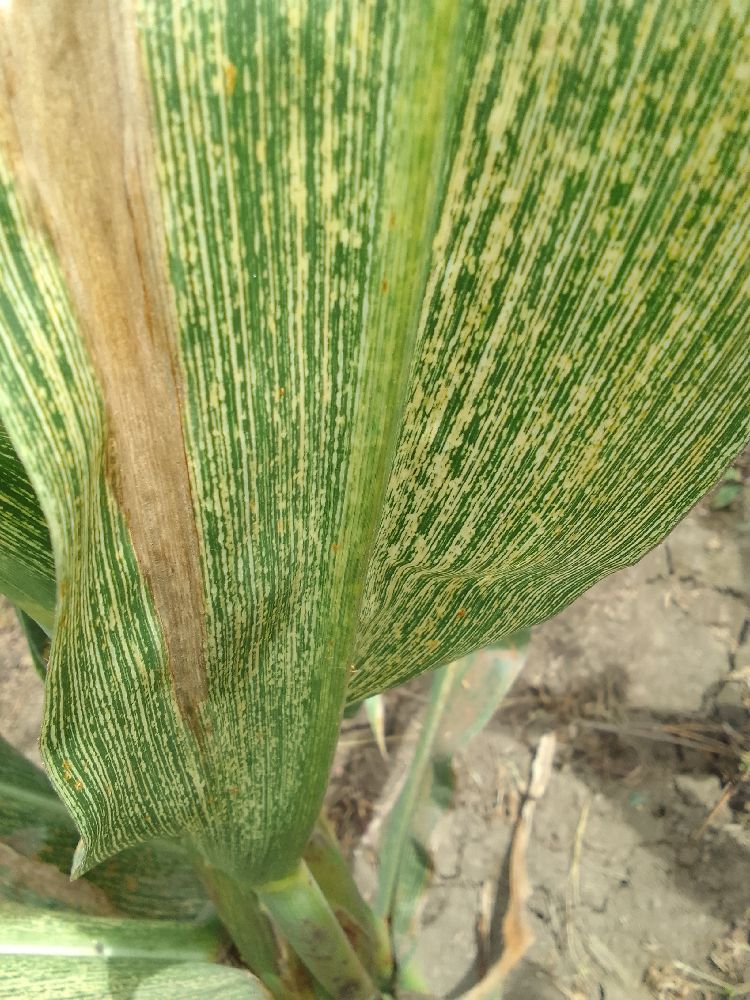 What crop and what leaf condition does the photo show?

maize, maize streak virus
